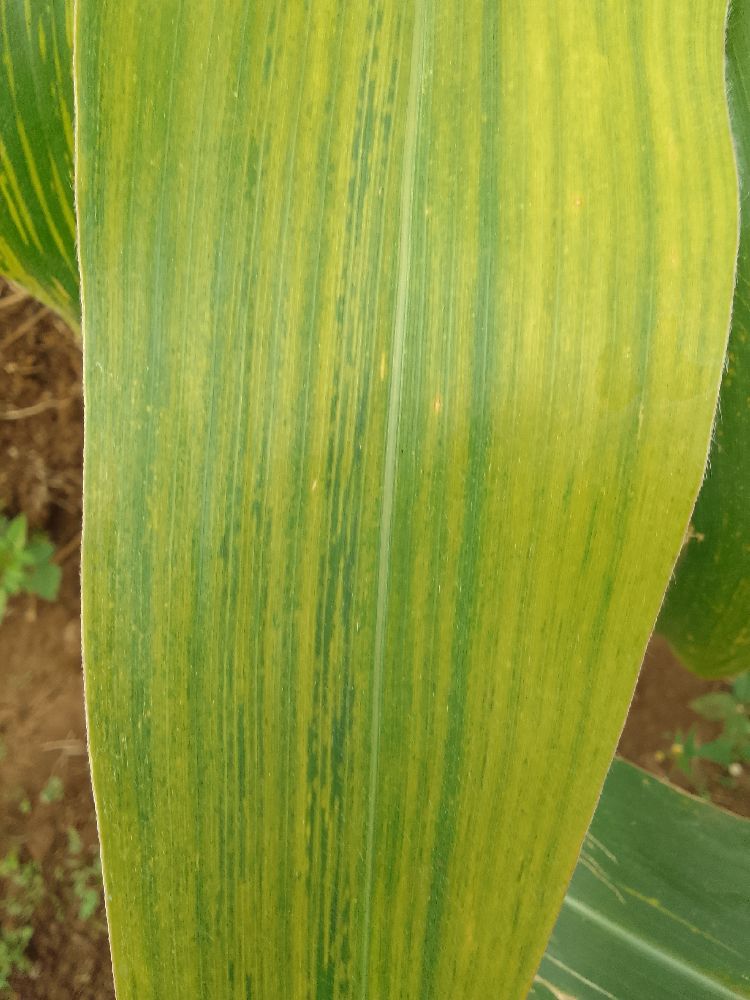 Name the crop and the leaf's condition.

maize, maize lethal necrosis
